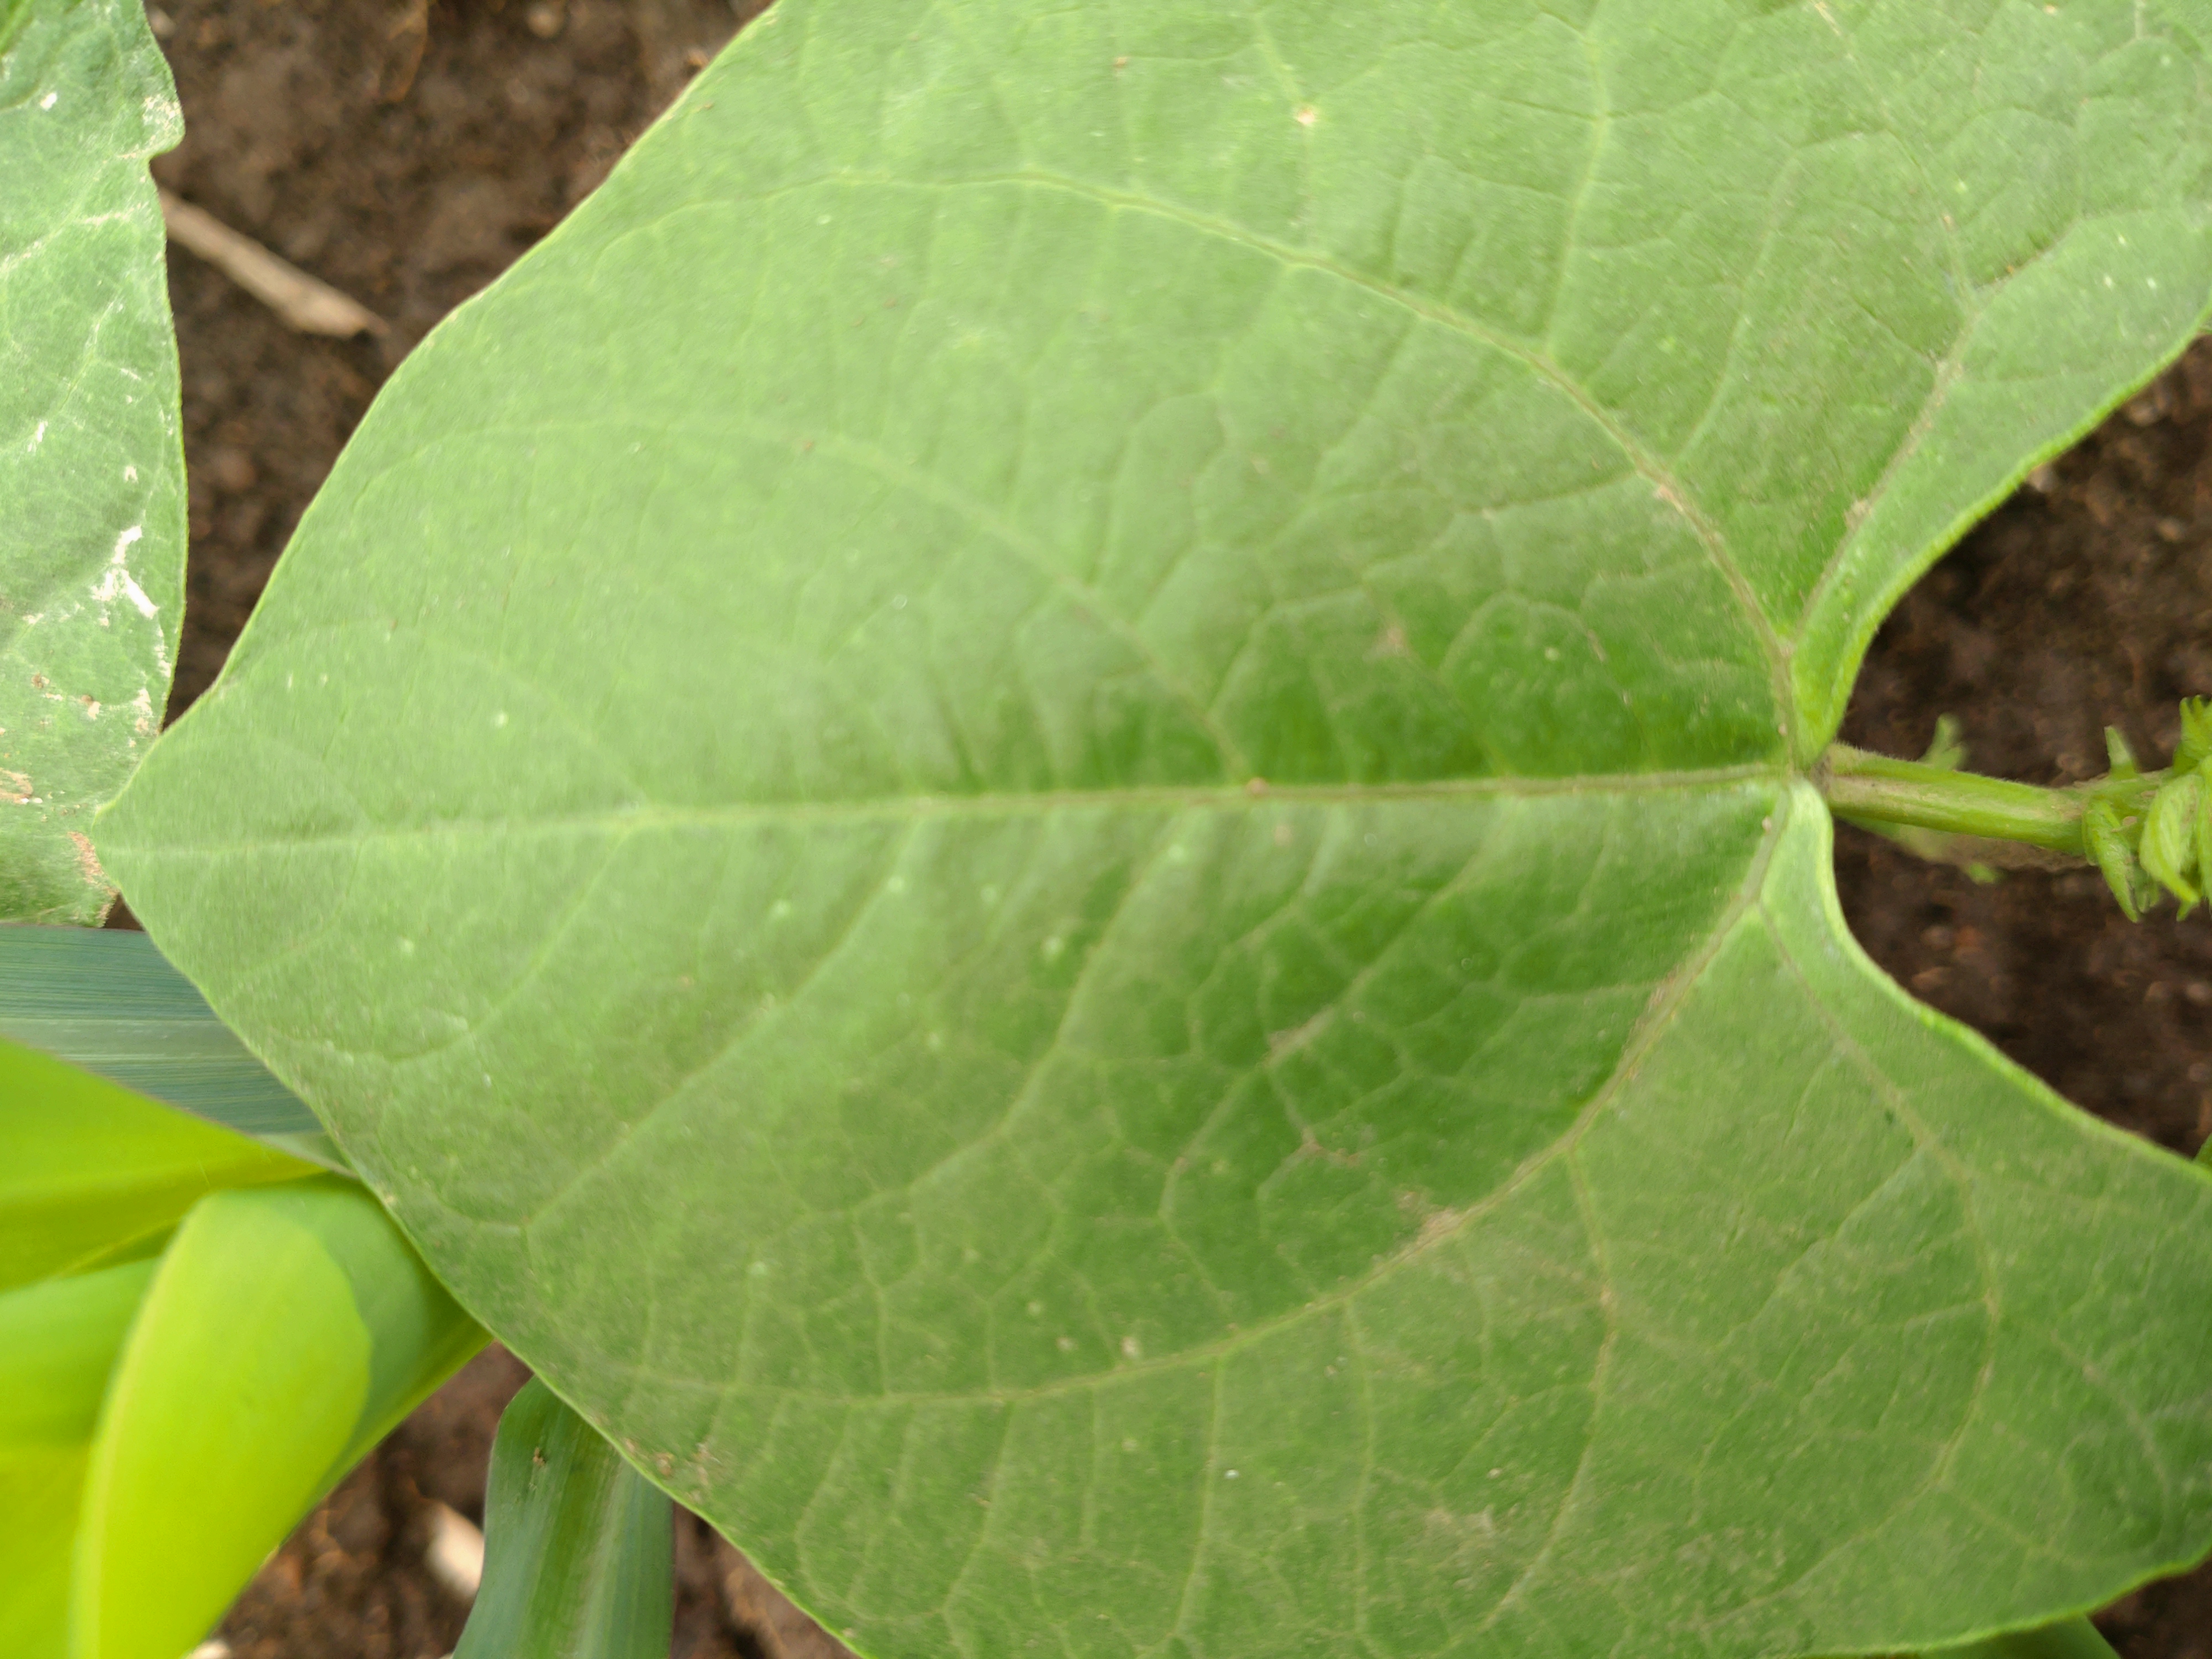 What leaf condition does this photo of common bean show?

healthy
